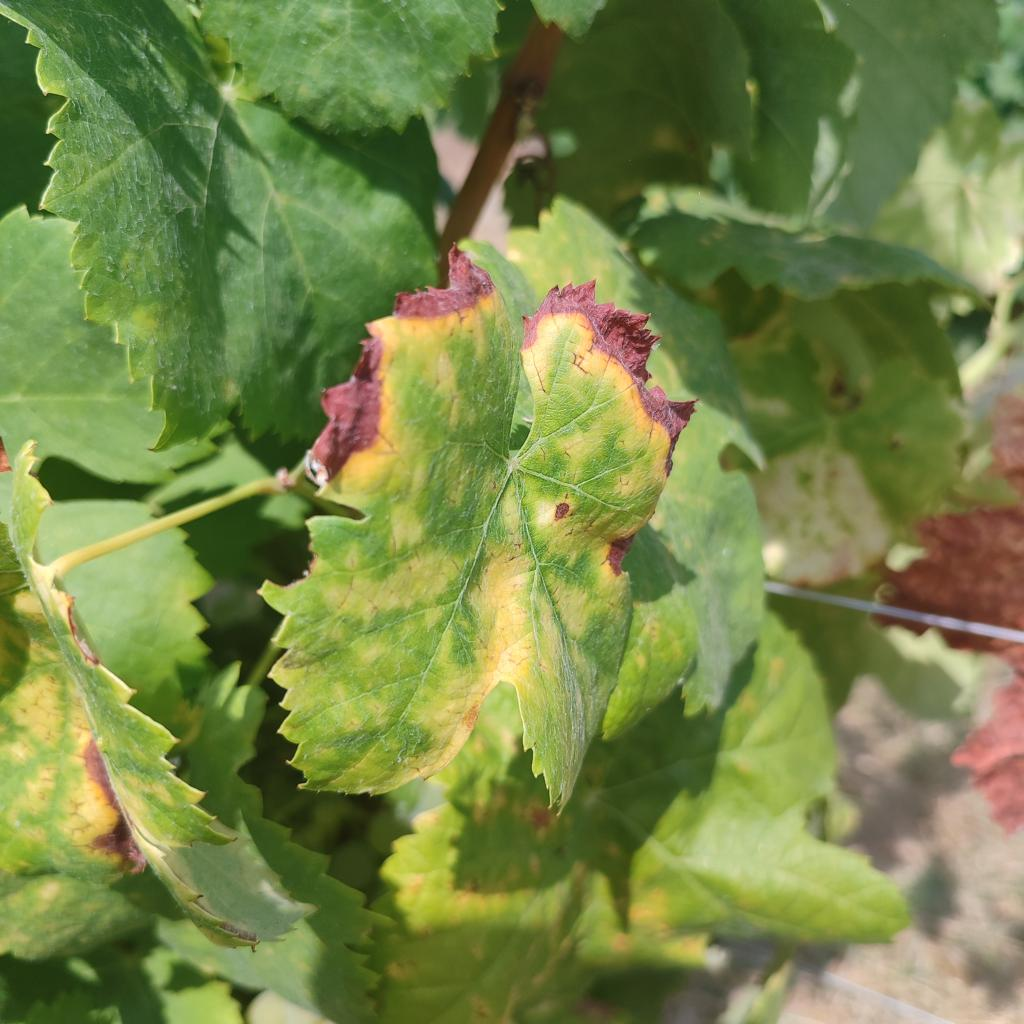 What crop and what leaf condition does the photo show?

grapevine, esca complex
